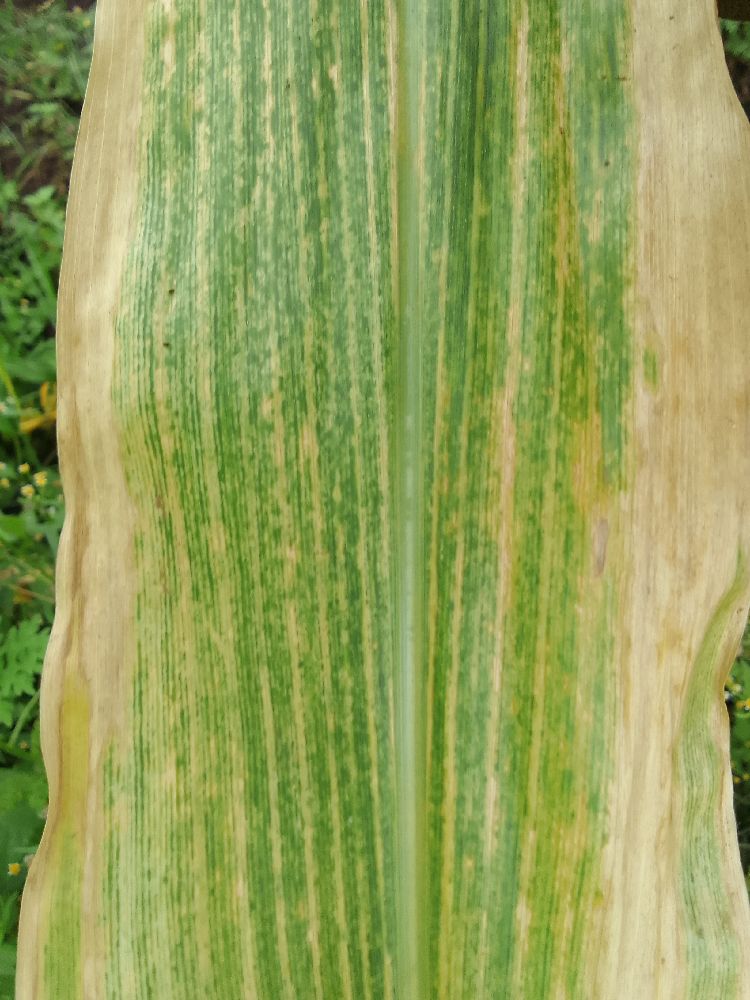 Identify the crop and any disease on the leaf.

maize, maize lethal necrosis
